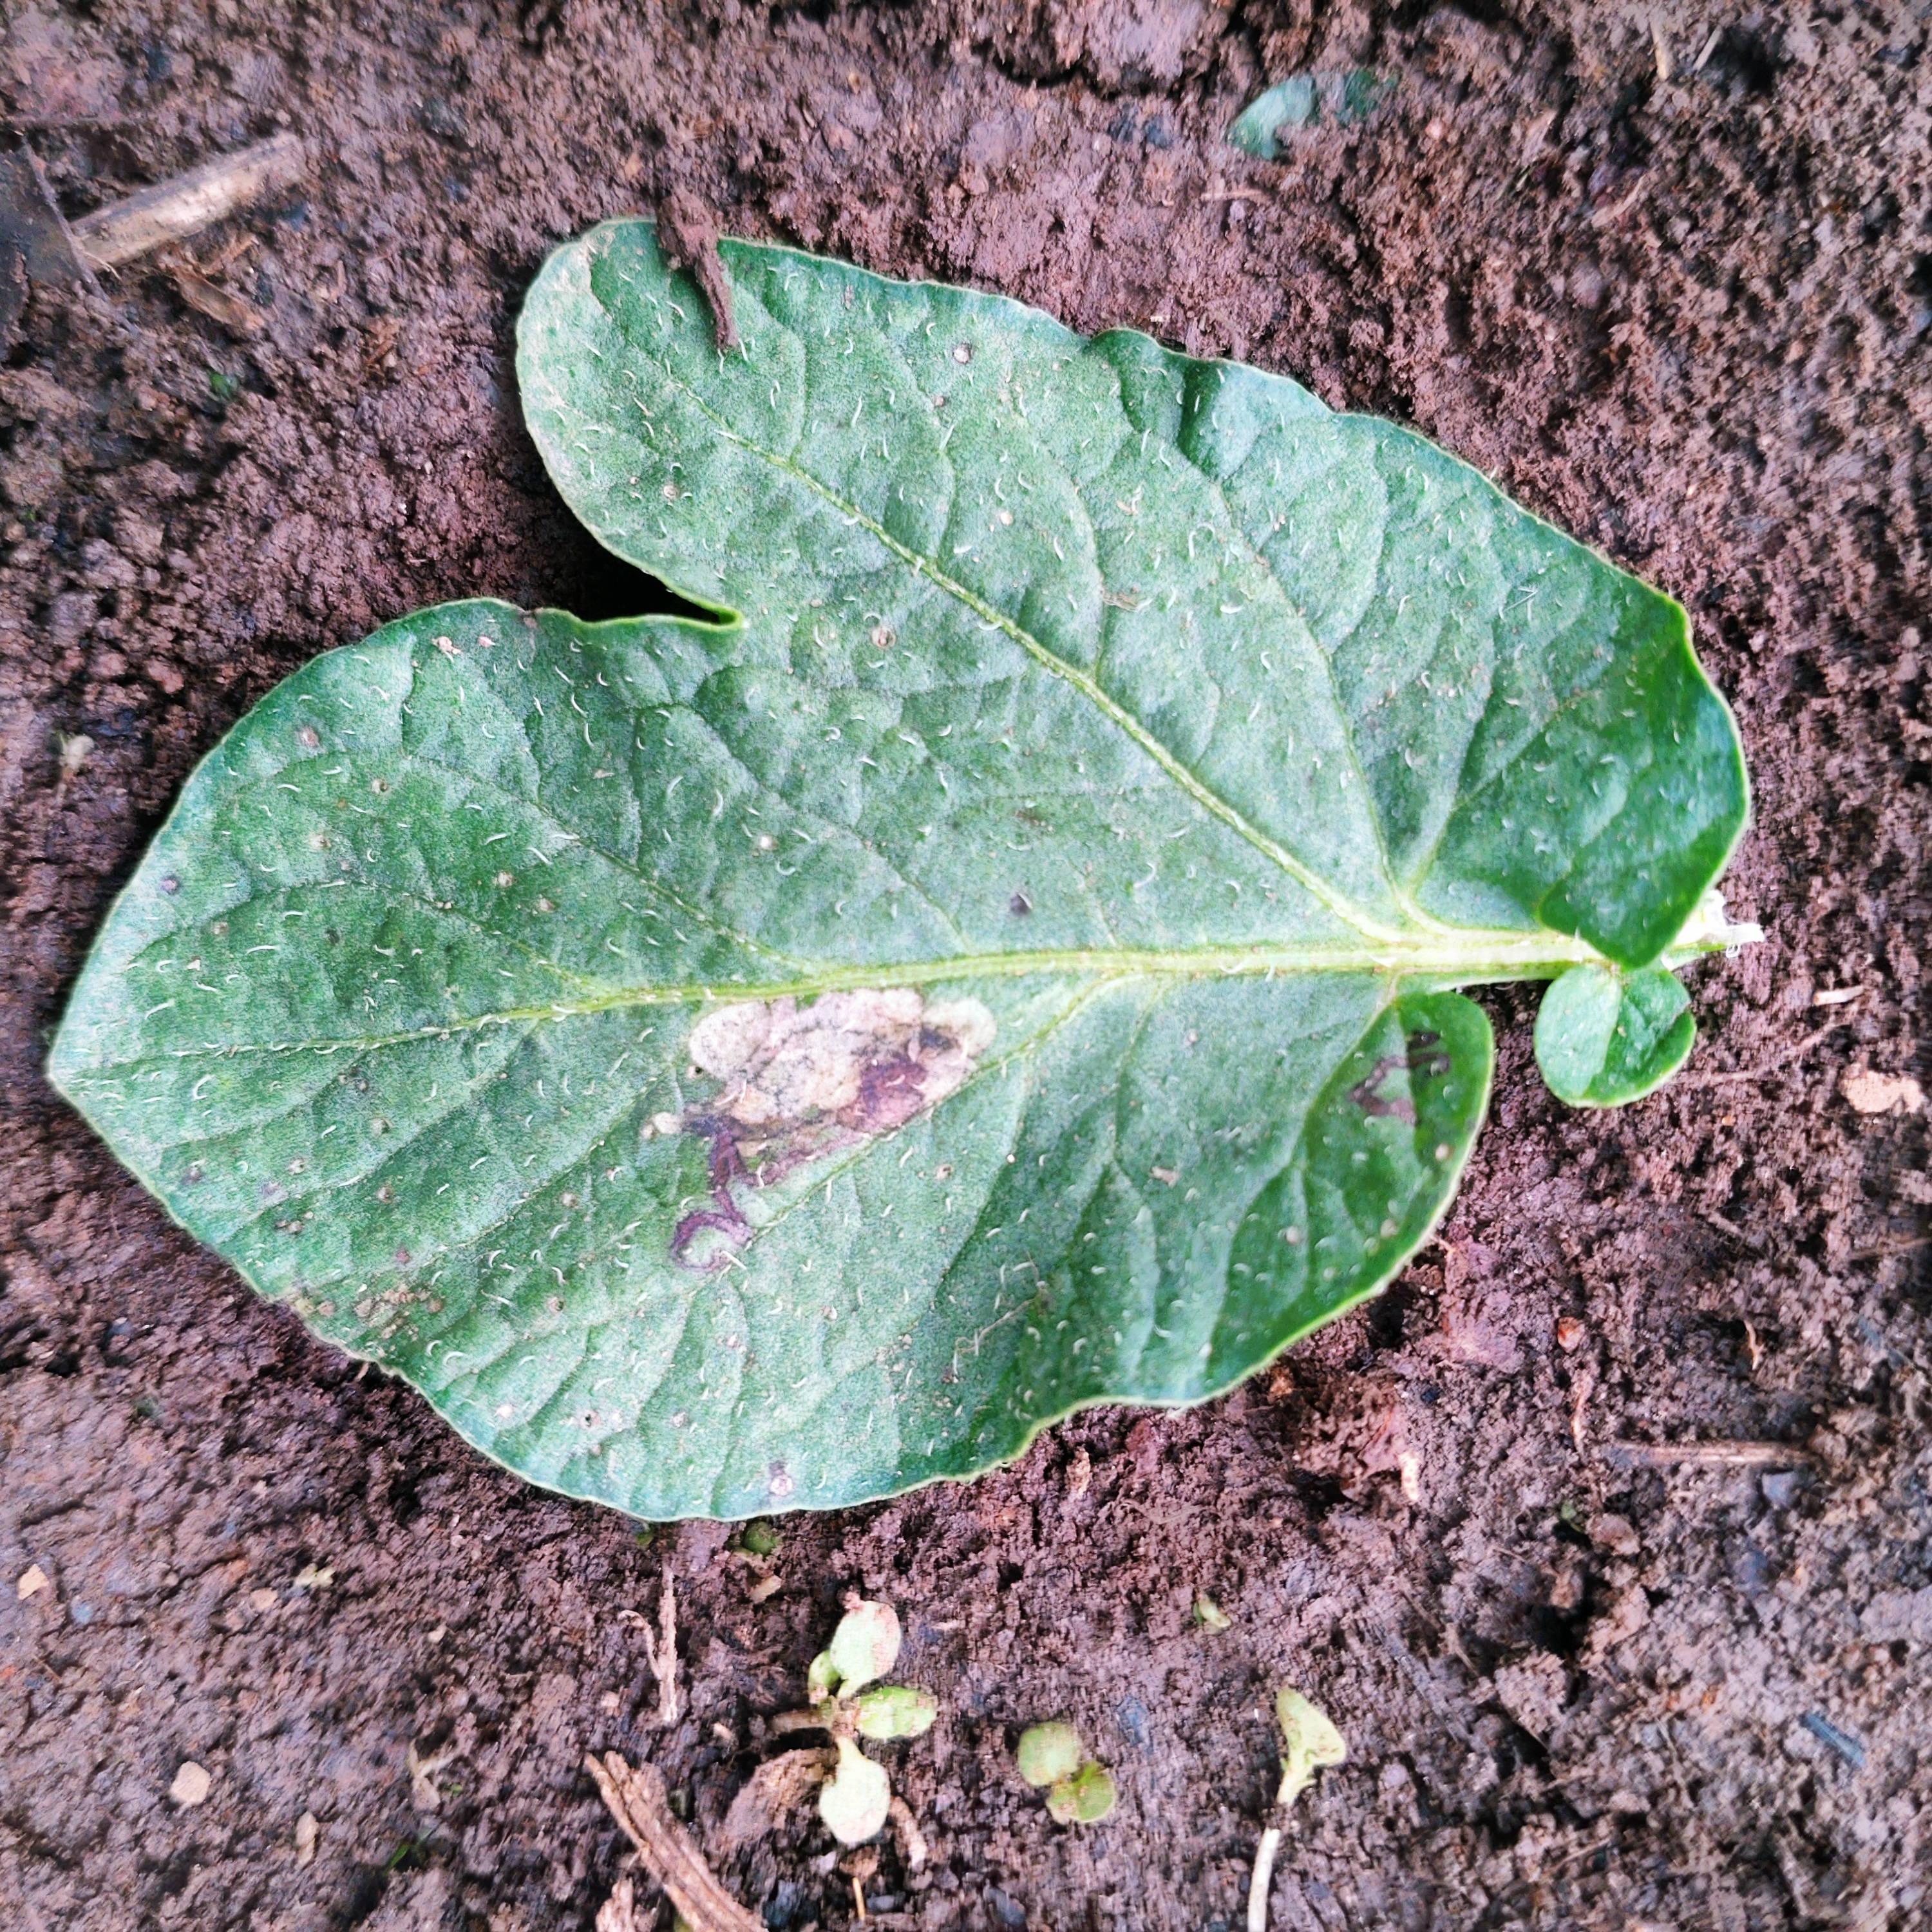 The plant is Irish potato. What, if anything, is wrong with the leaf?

early blight
